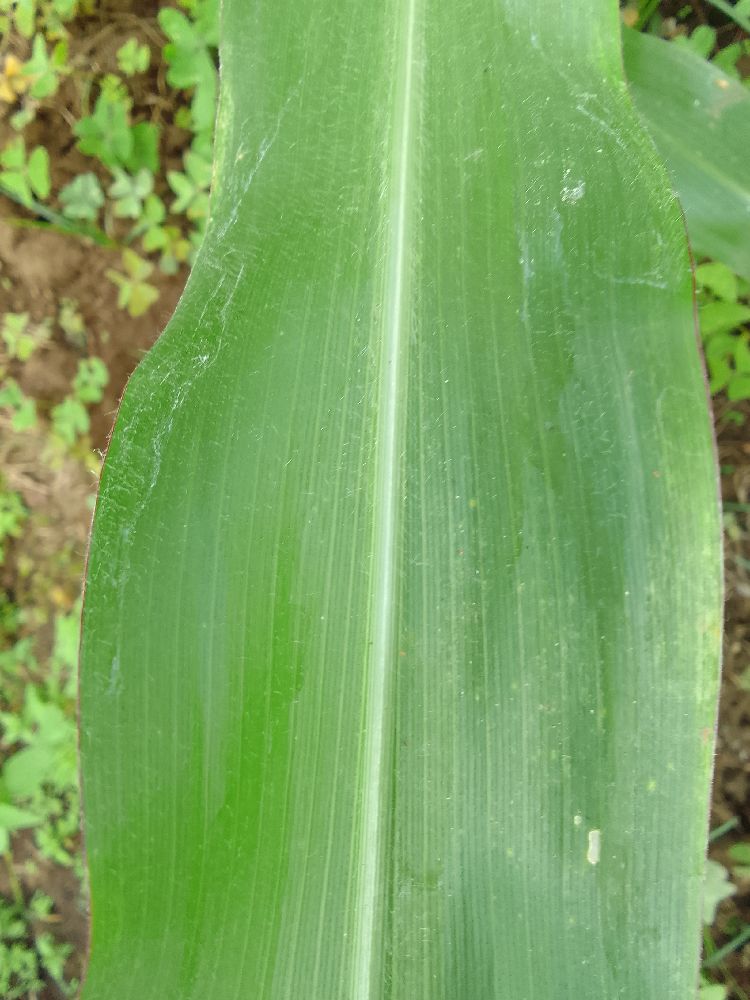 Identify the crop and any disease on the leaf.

maize, healthy
